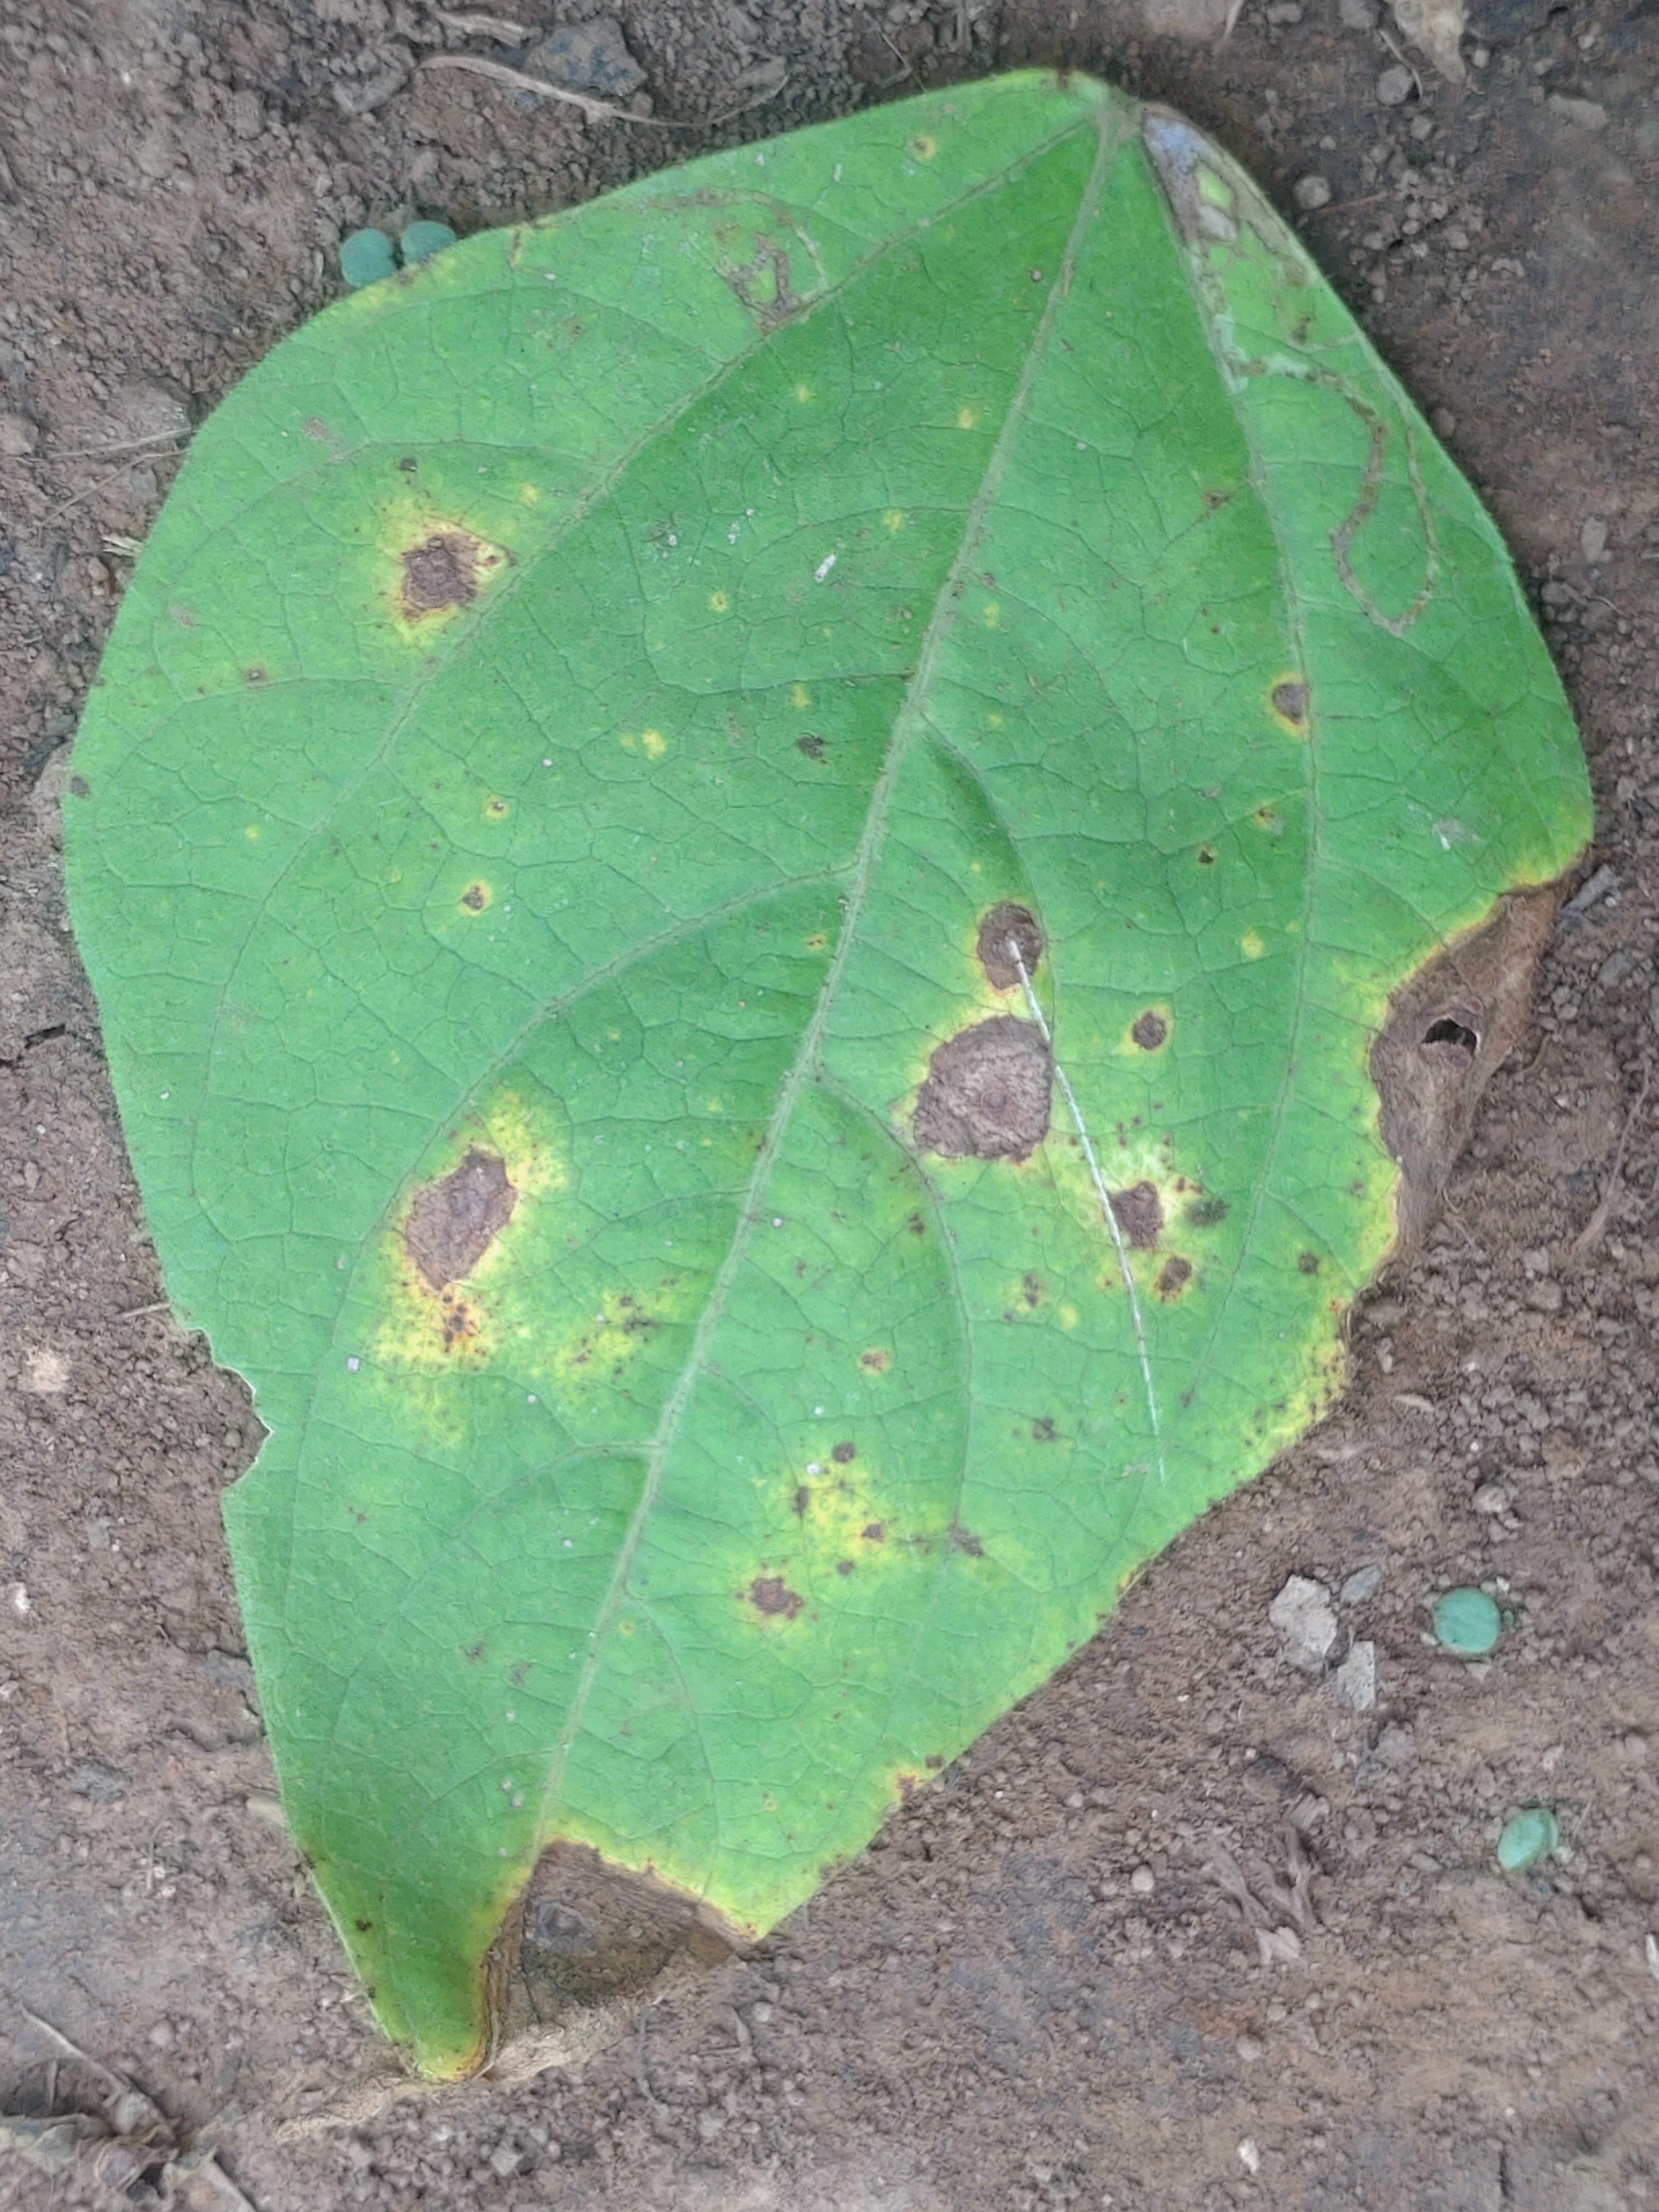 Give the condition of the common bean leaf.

rust
